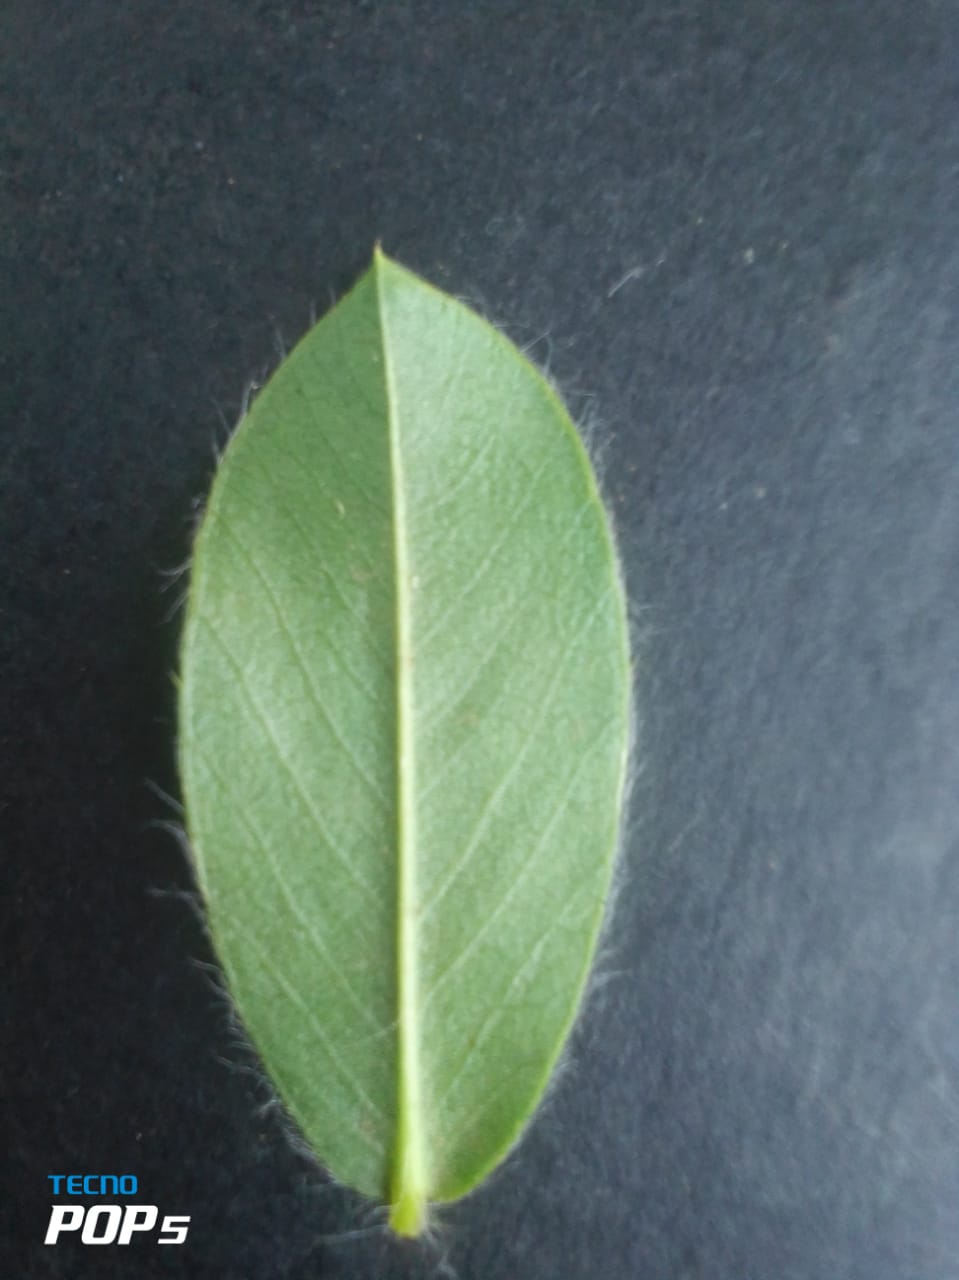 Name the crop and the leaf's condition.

peanut, healthy leaves
